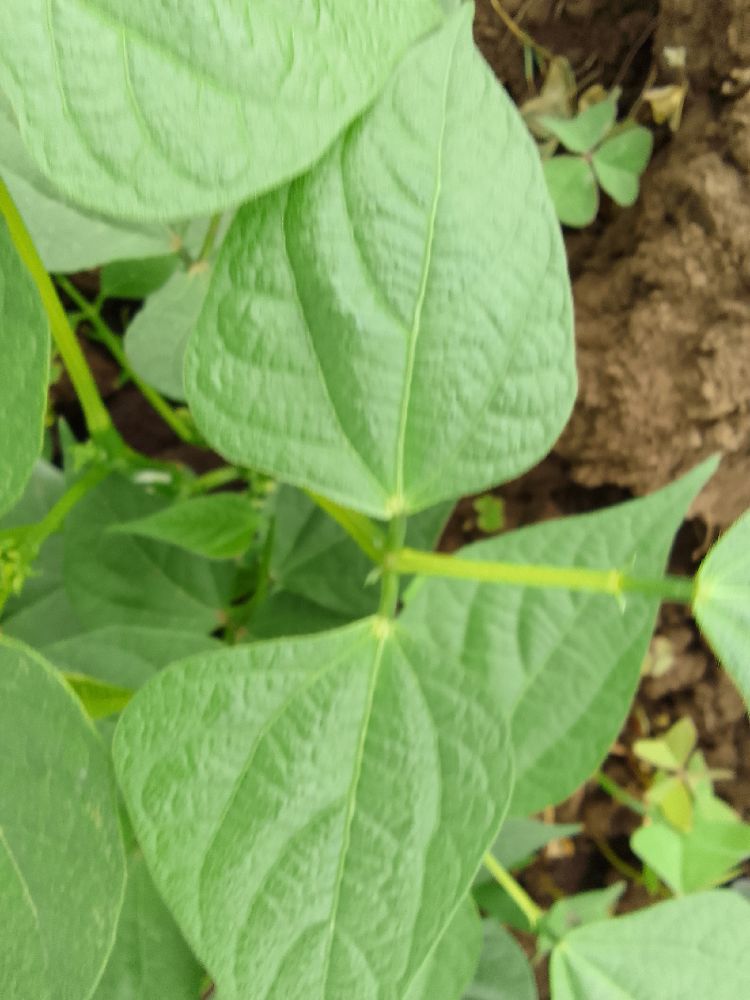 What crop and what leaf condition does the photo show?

common bean, healthy
